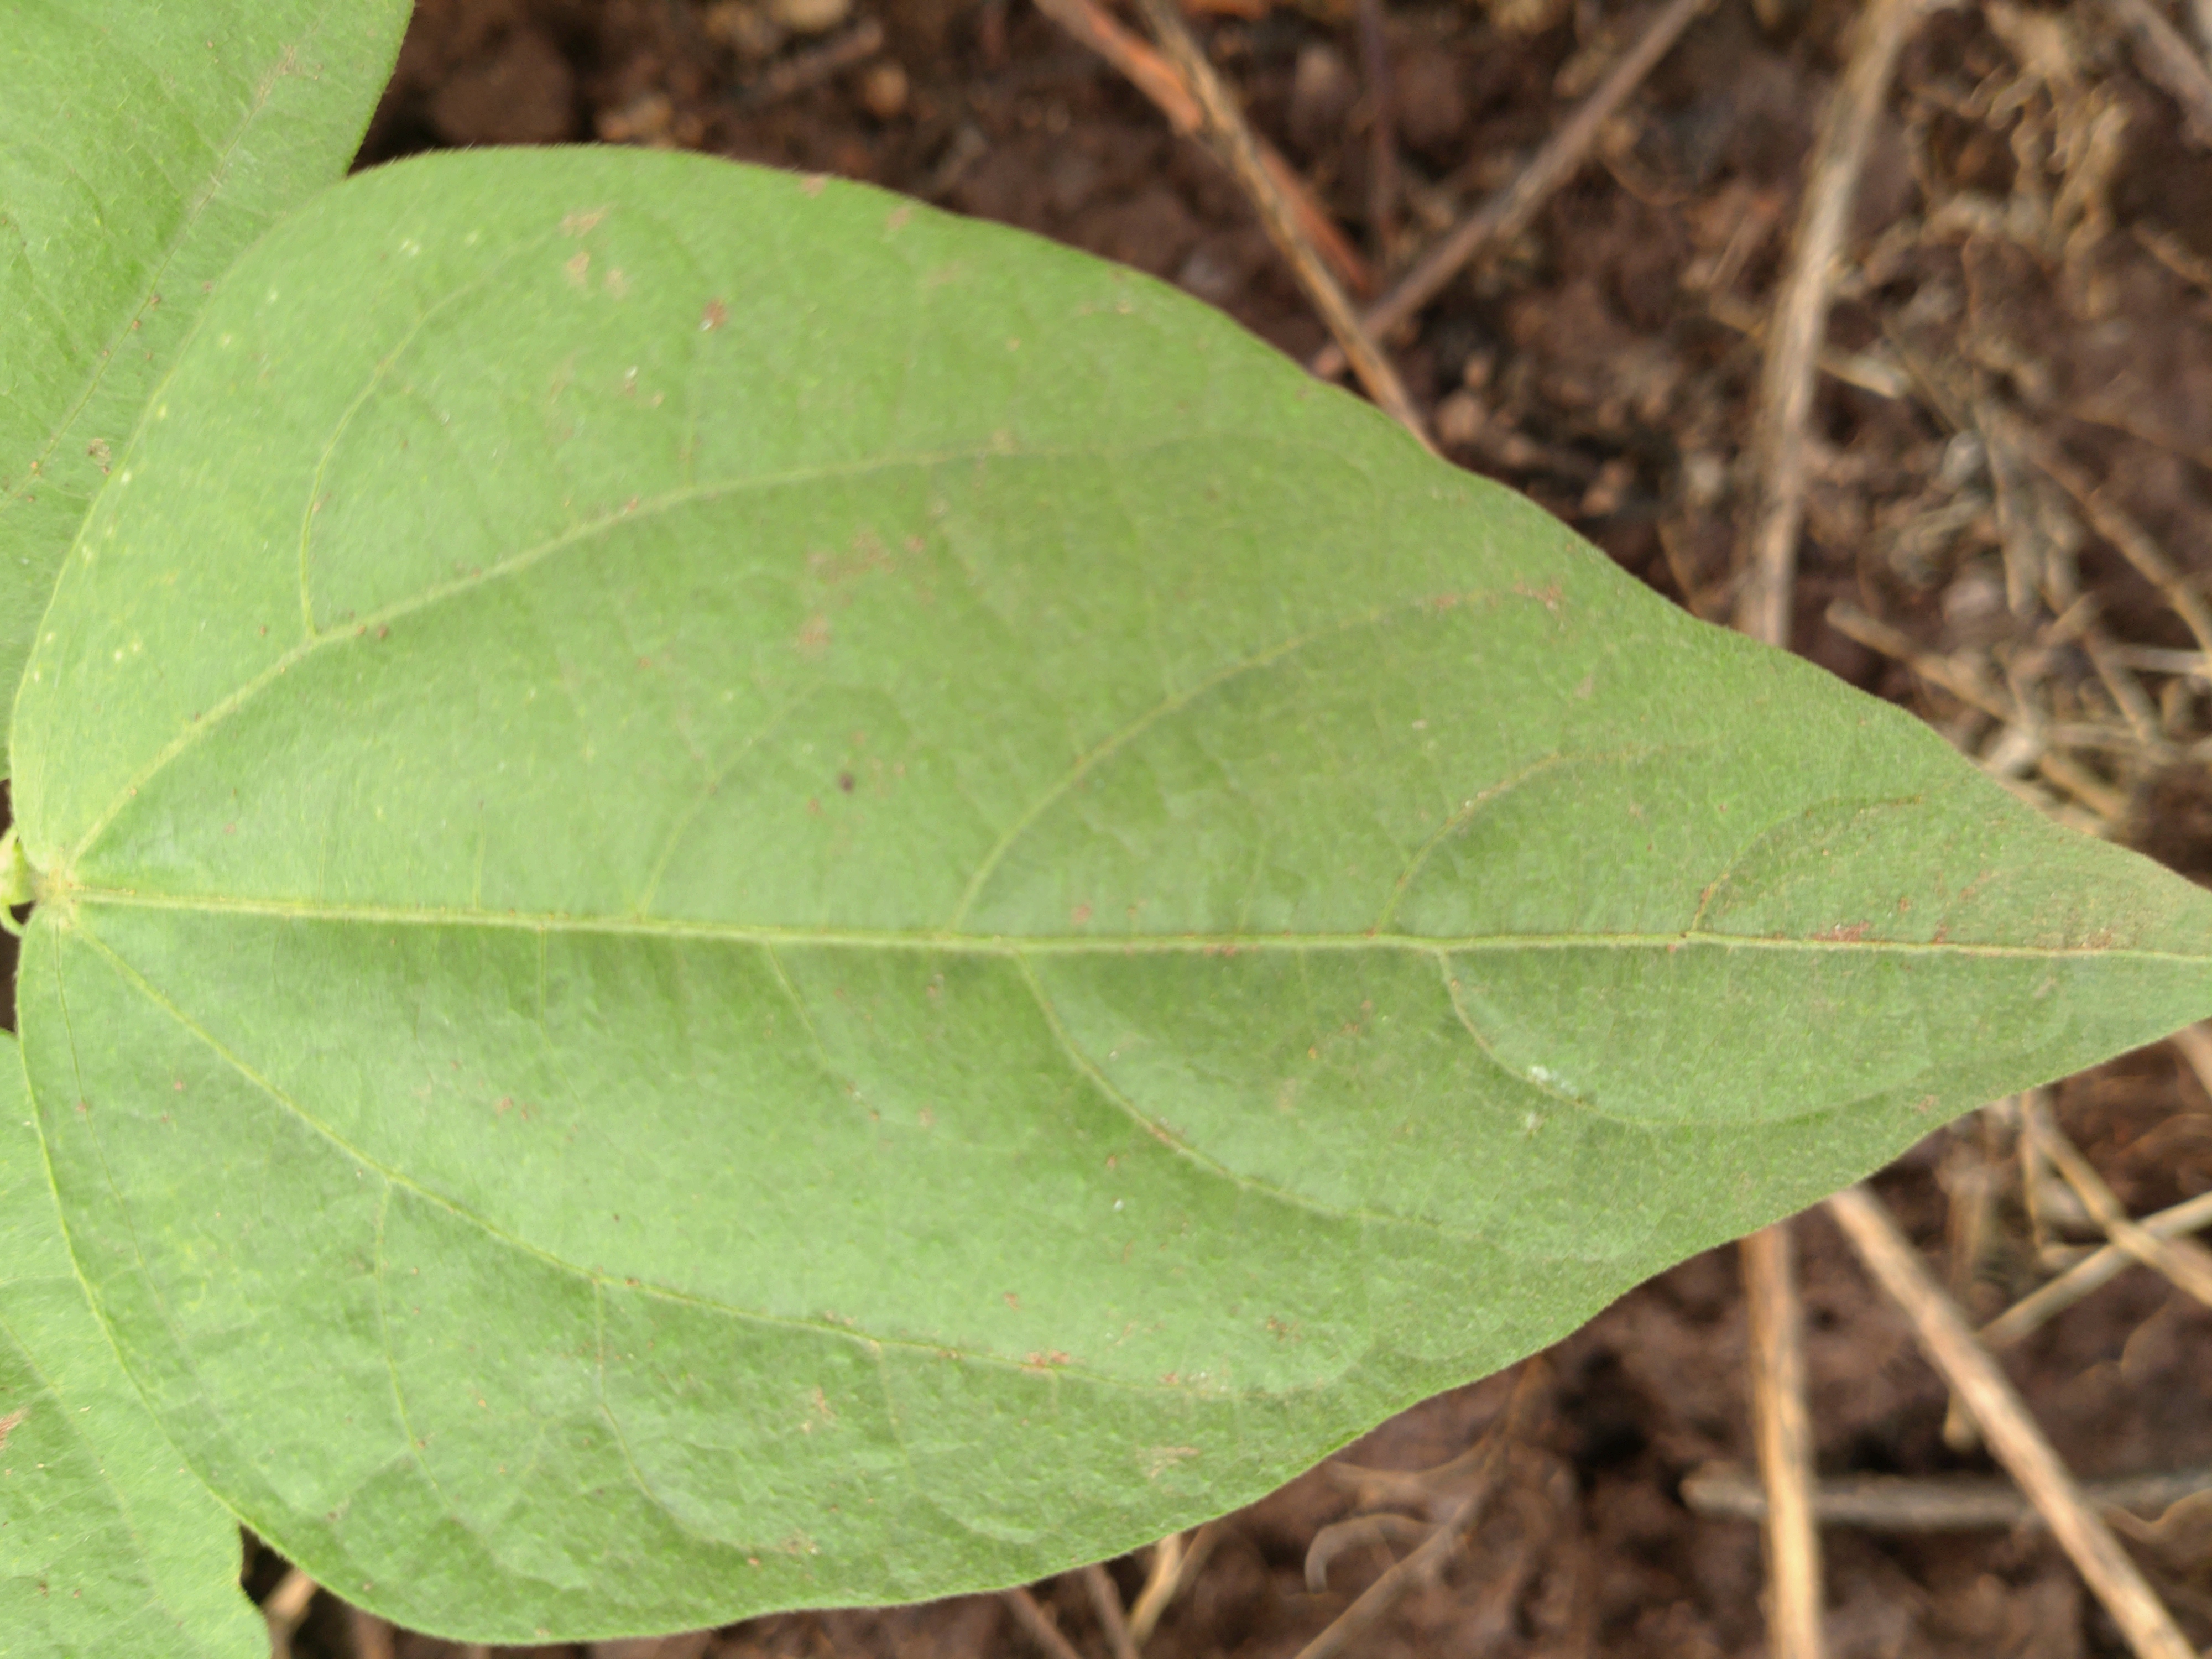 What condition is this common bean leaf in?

healthy
